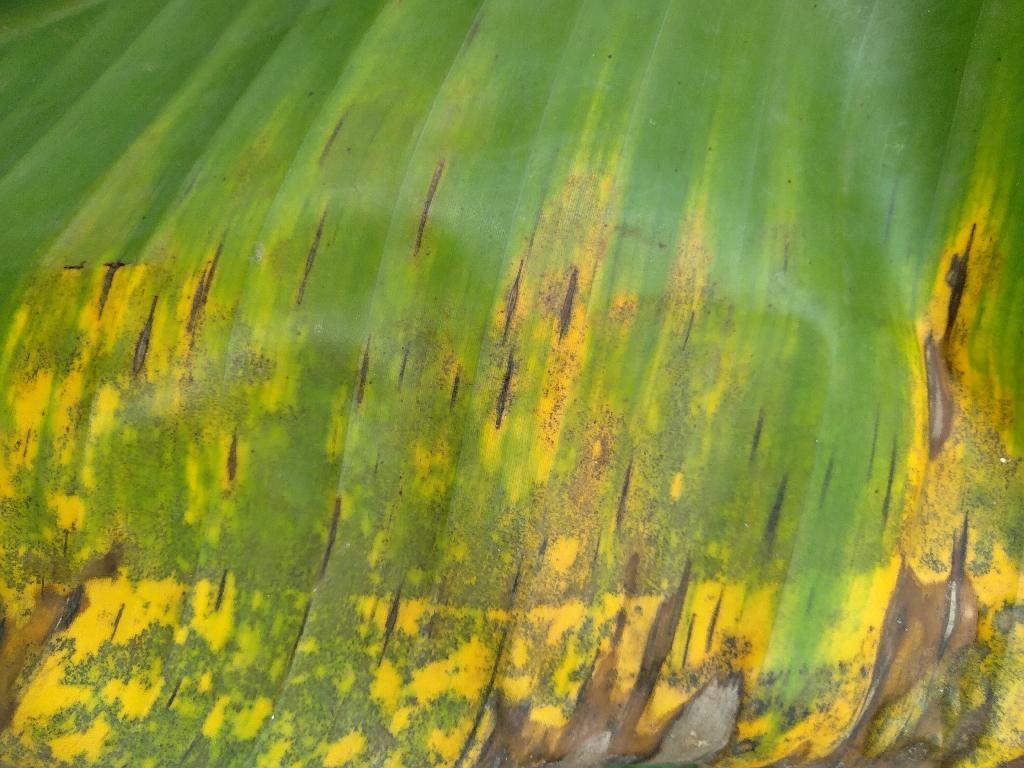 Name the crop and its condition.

banana, black sigatoka
